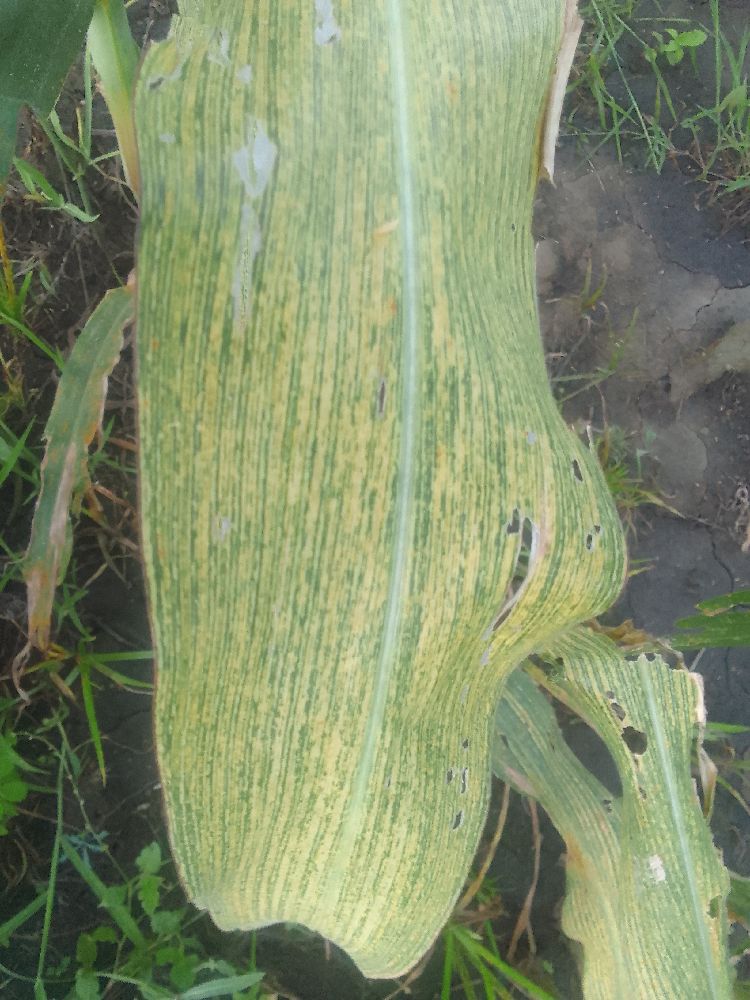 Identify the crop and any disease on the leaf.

maize, maize streak virus
